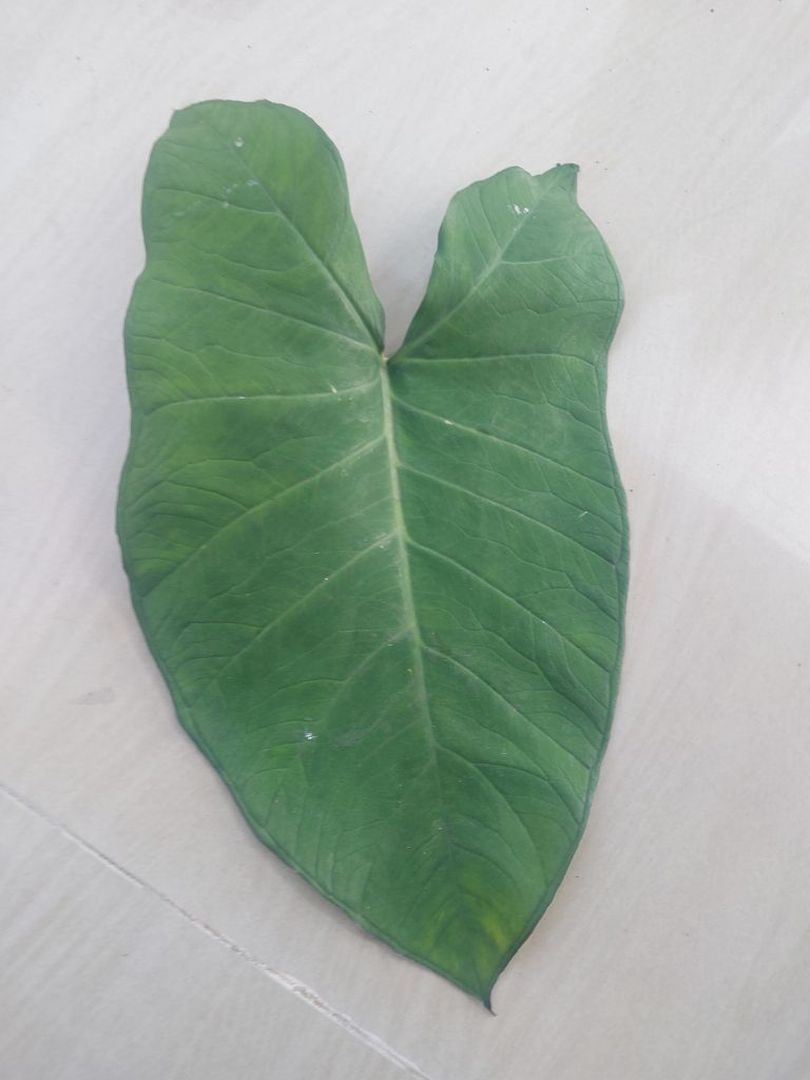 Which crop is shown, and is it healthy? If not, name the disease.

taro, healthy
